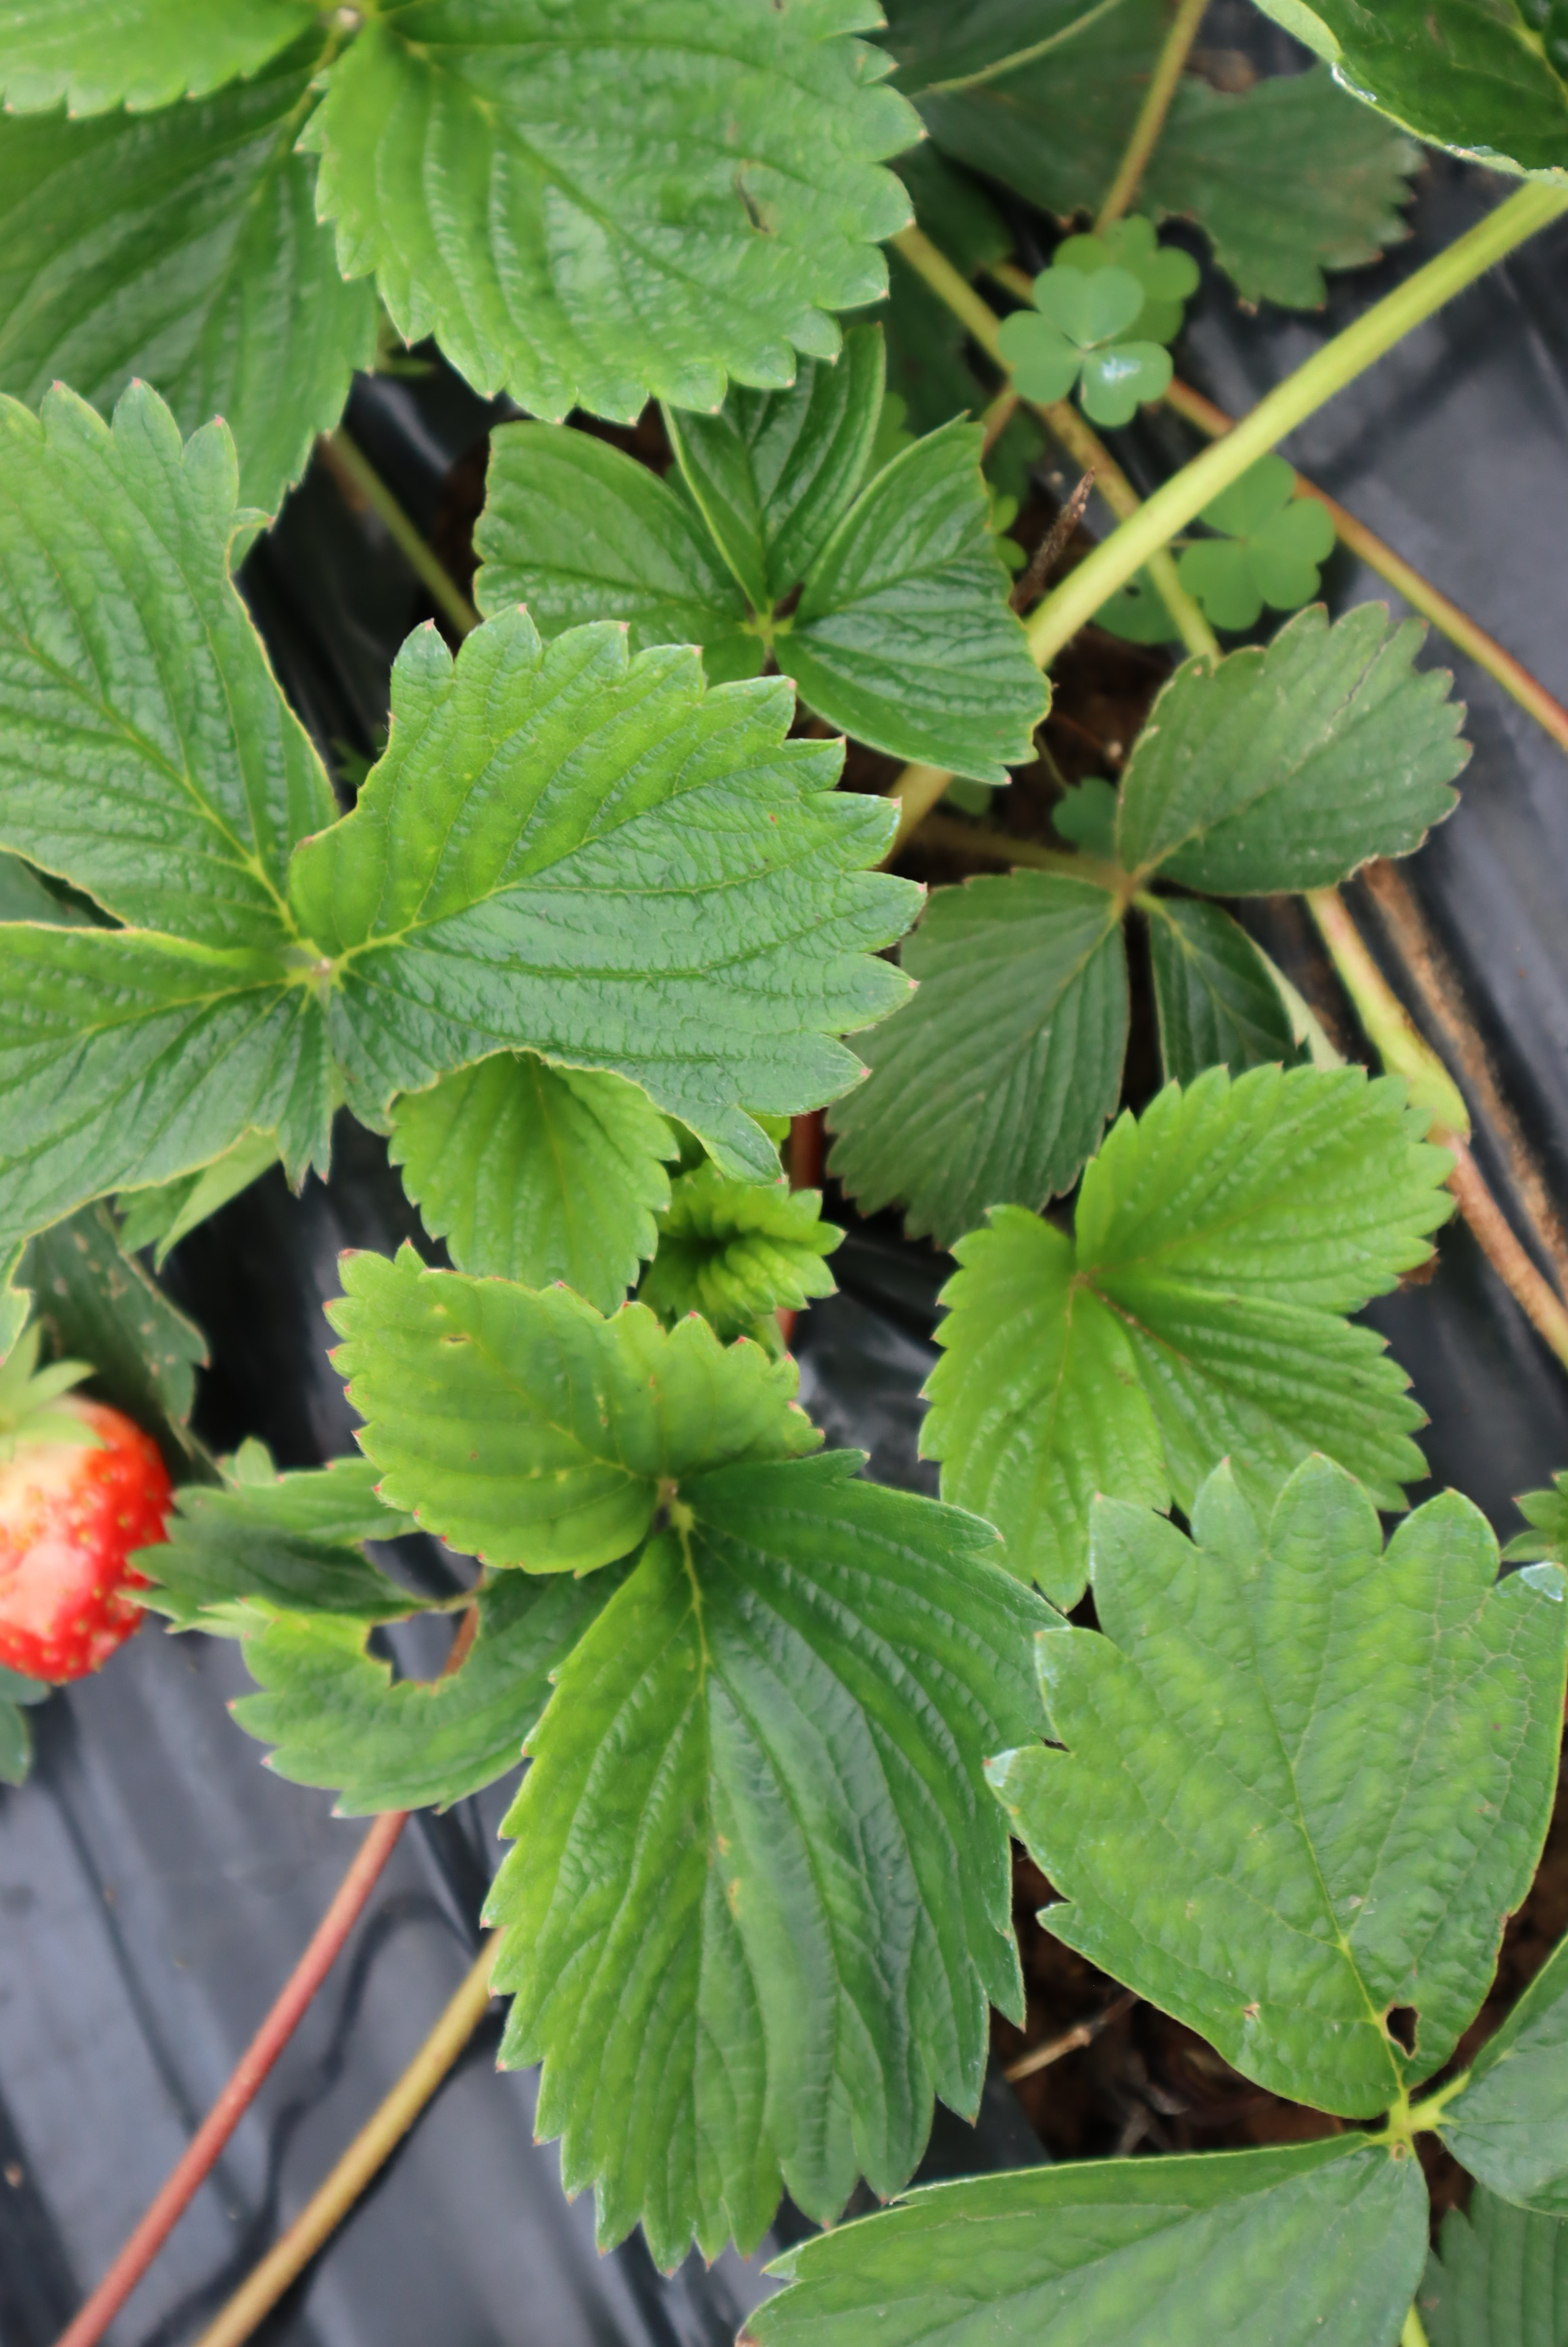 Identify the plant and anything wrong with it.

strawberry, healthy
